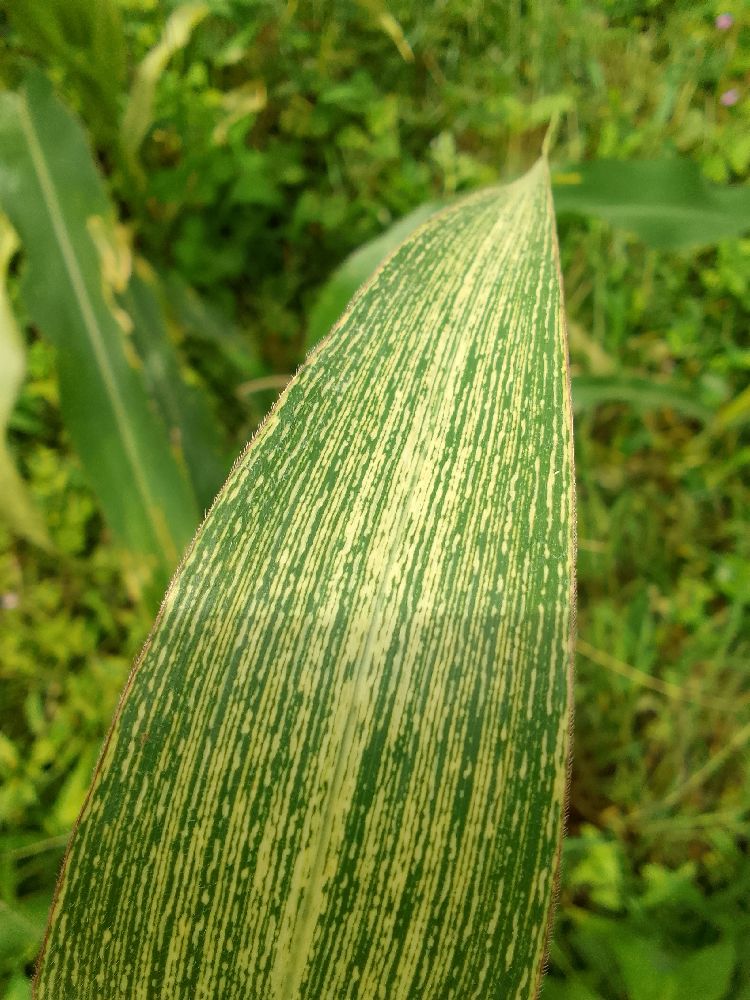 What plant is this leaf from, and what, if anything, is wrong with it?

maize, maize streak virus
